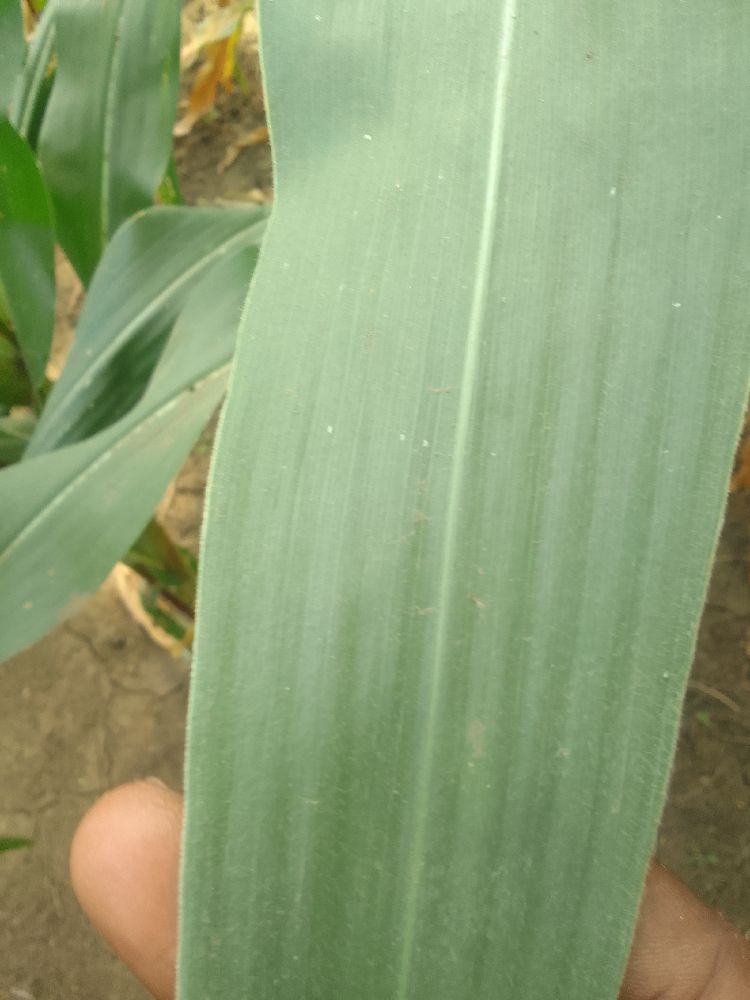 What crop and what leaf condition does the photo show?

maize, healthy
